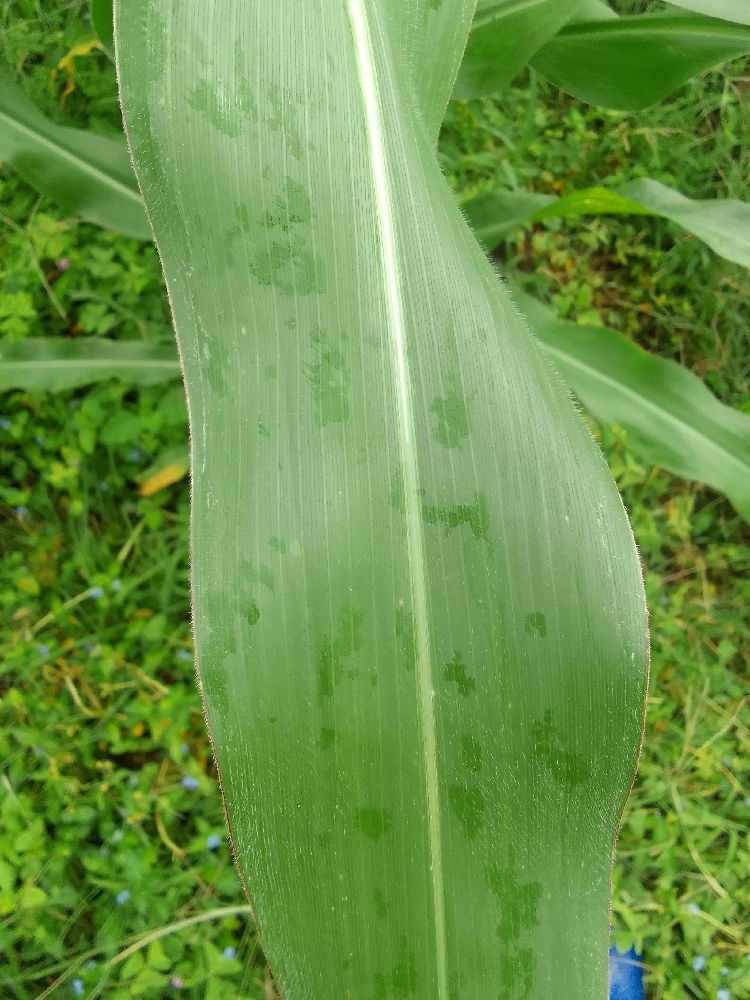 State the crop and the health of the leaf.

maize, healthy
